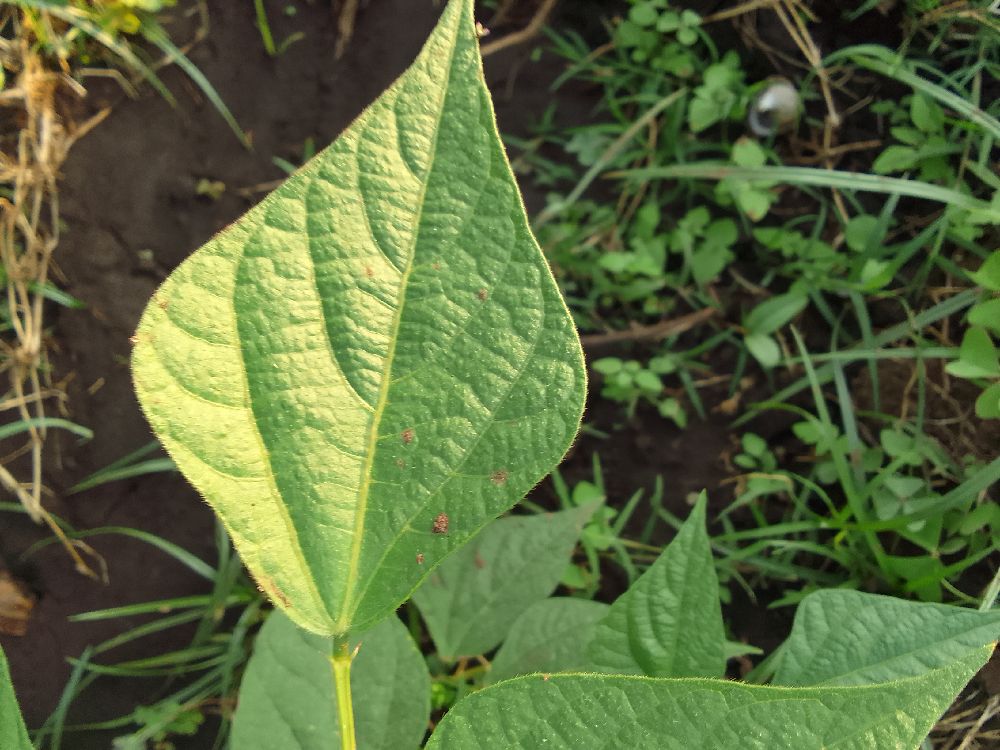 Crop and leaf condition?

common bean, healthy
